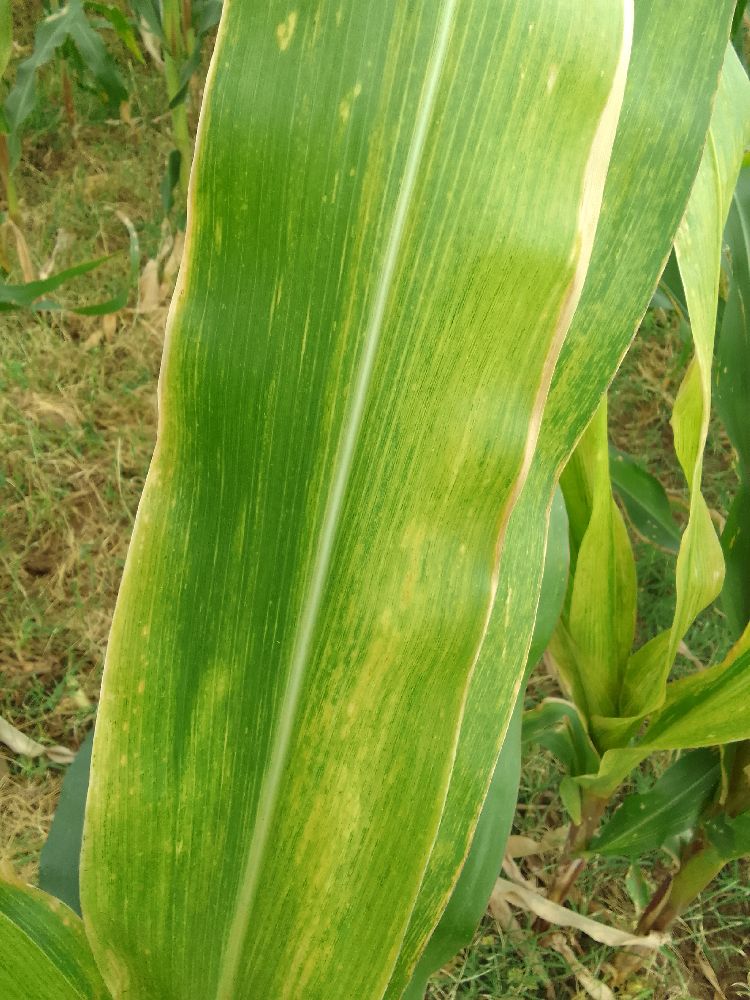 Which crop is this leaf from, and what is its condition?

maize, maize lethal necrosis
